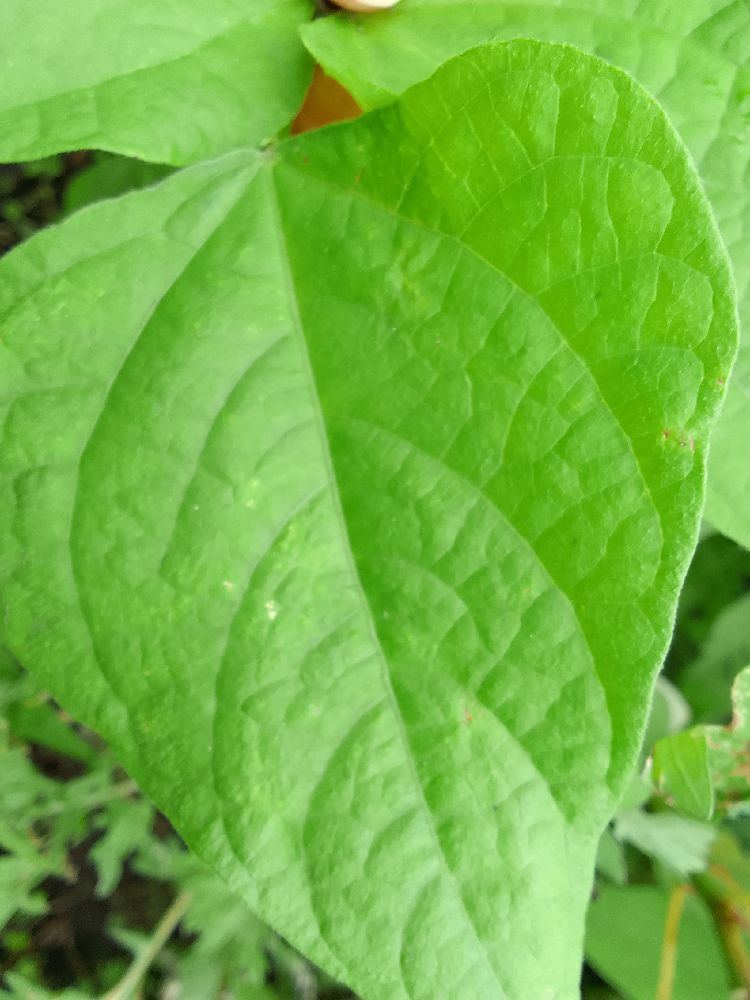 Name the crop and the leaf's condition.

common bean, healthy
